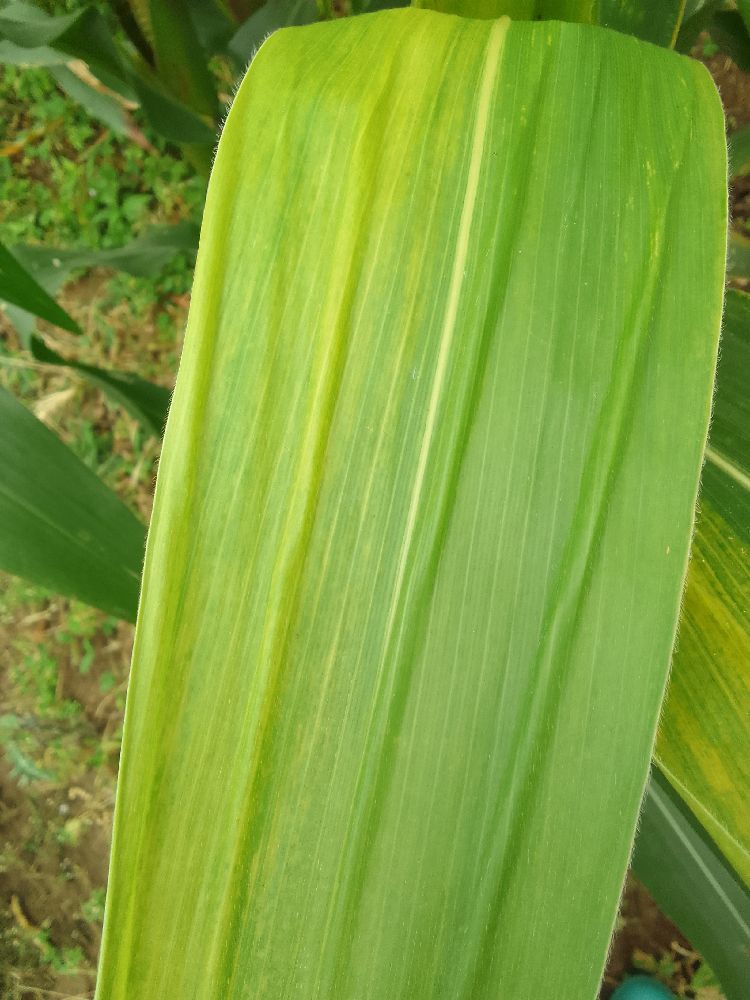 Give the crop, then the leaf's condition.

maize, maize lethal necrosis
